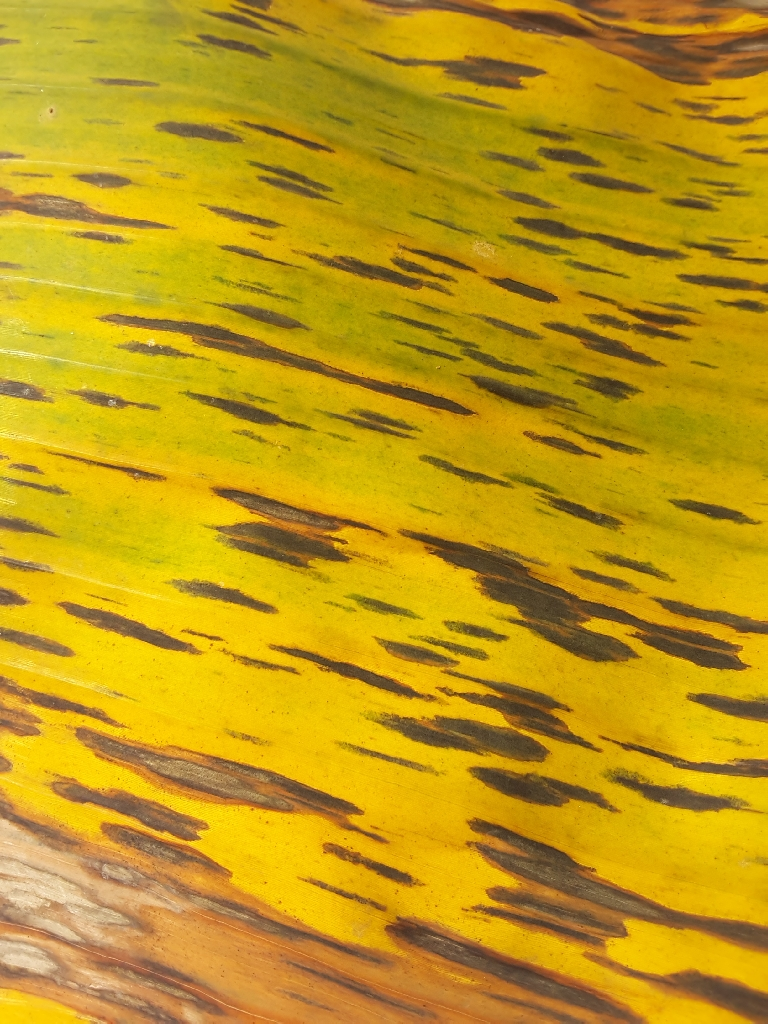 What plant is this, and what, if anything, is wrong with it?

banana, black sigatoka
